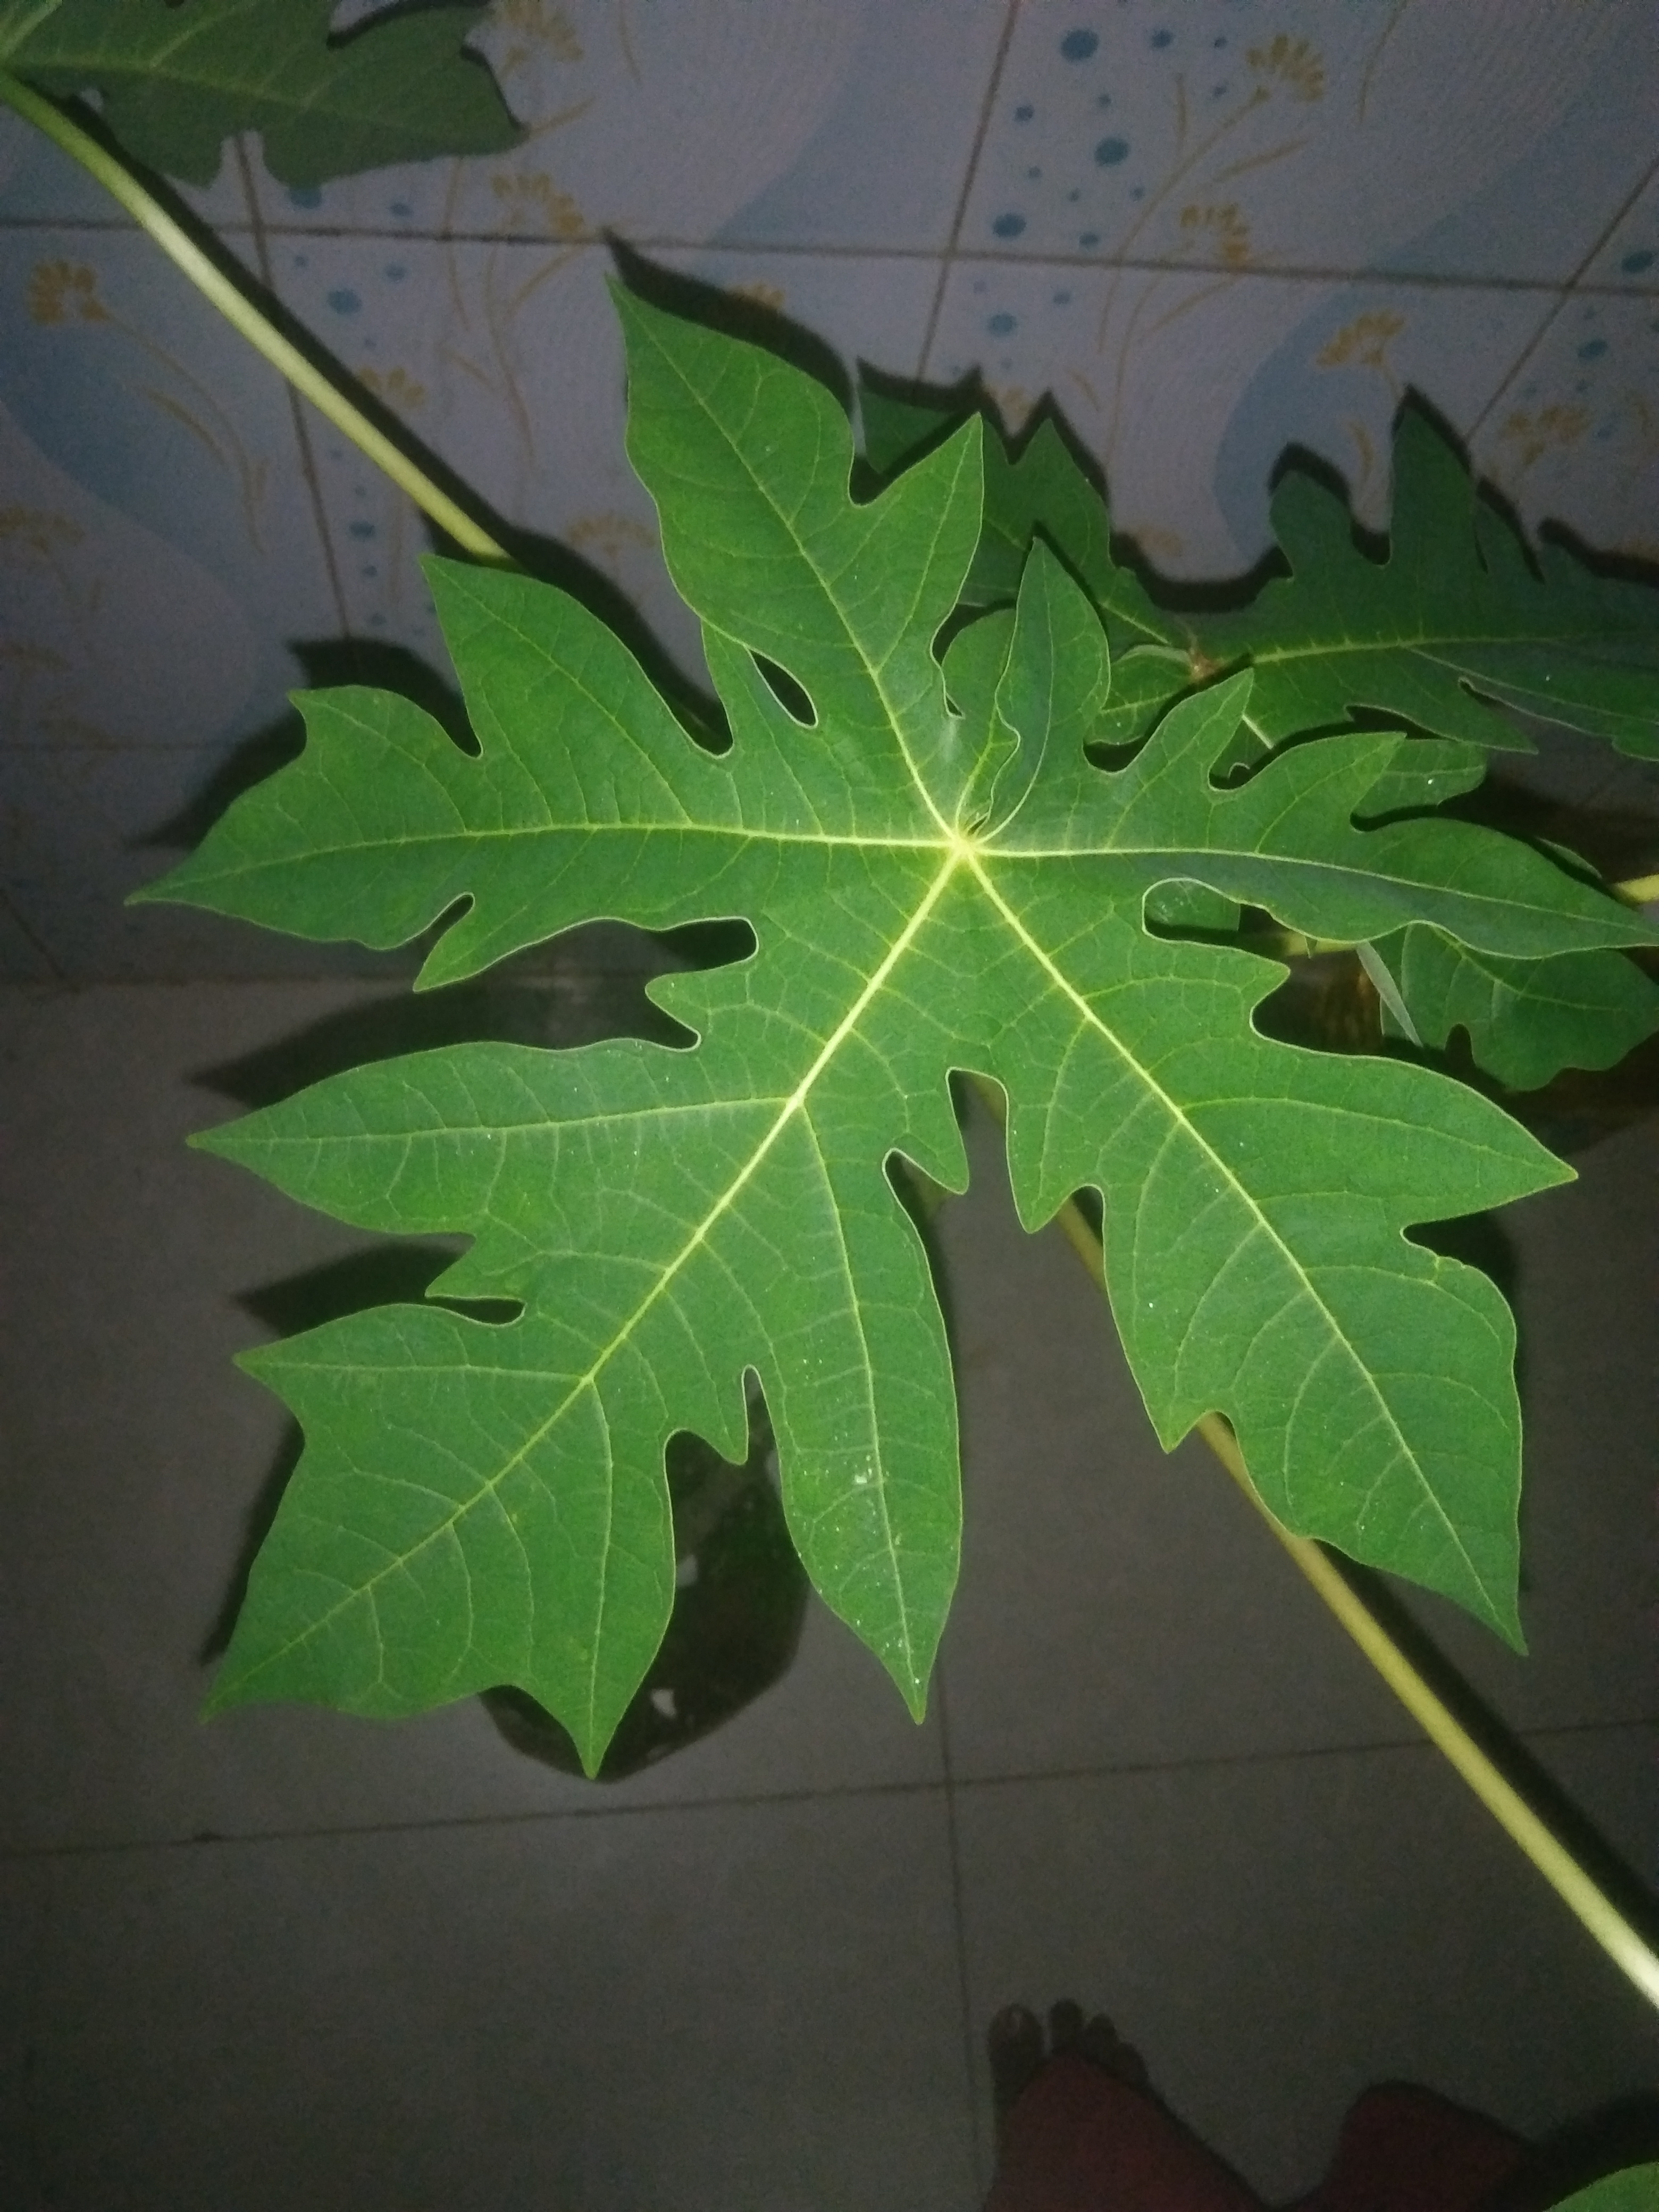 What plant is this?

papaya
